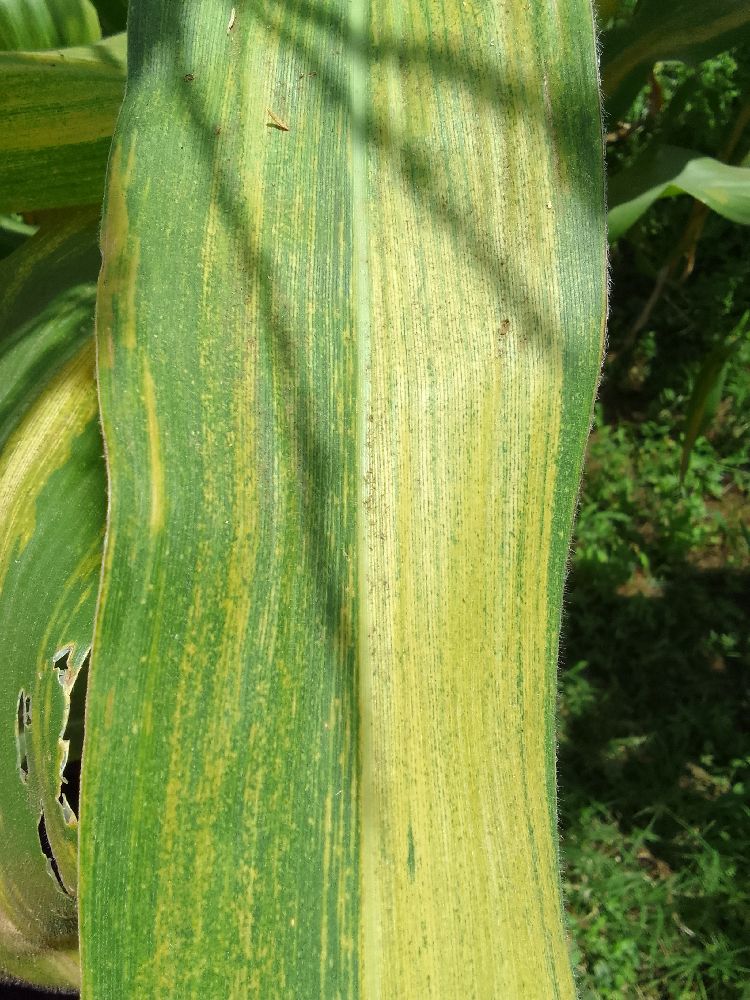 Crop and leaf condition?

maize, maize lethal necrosis
